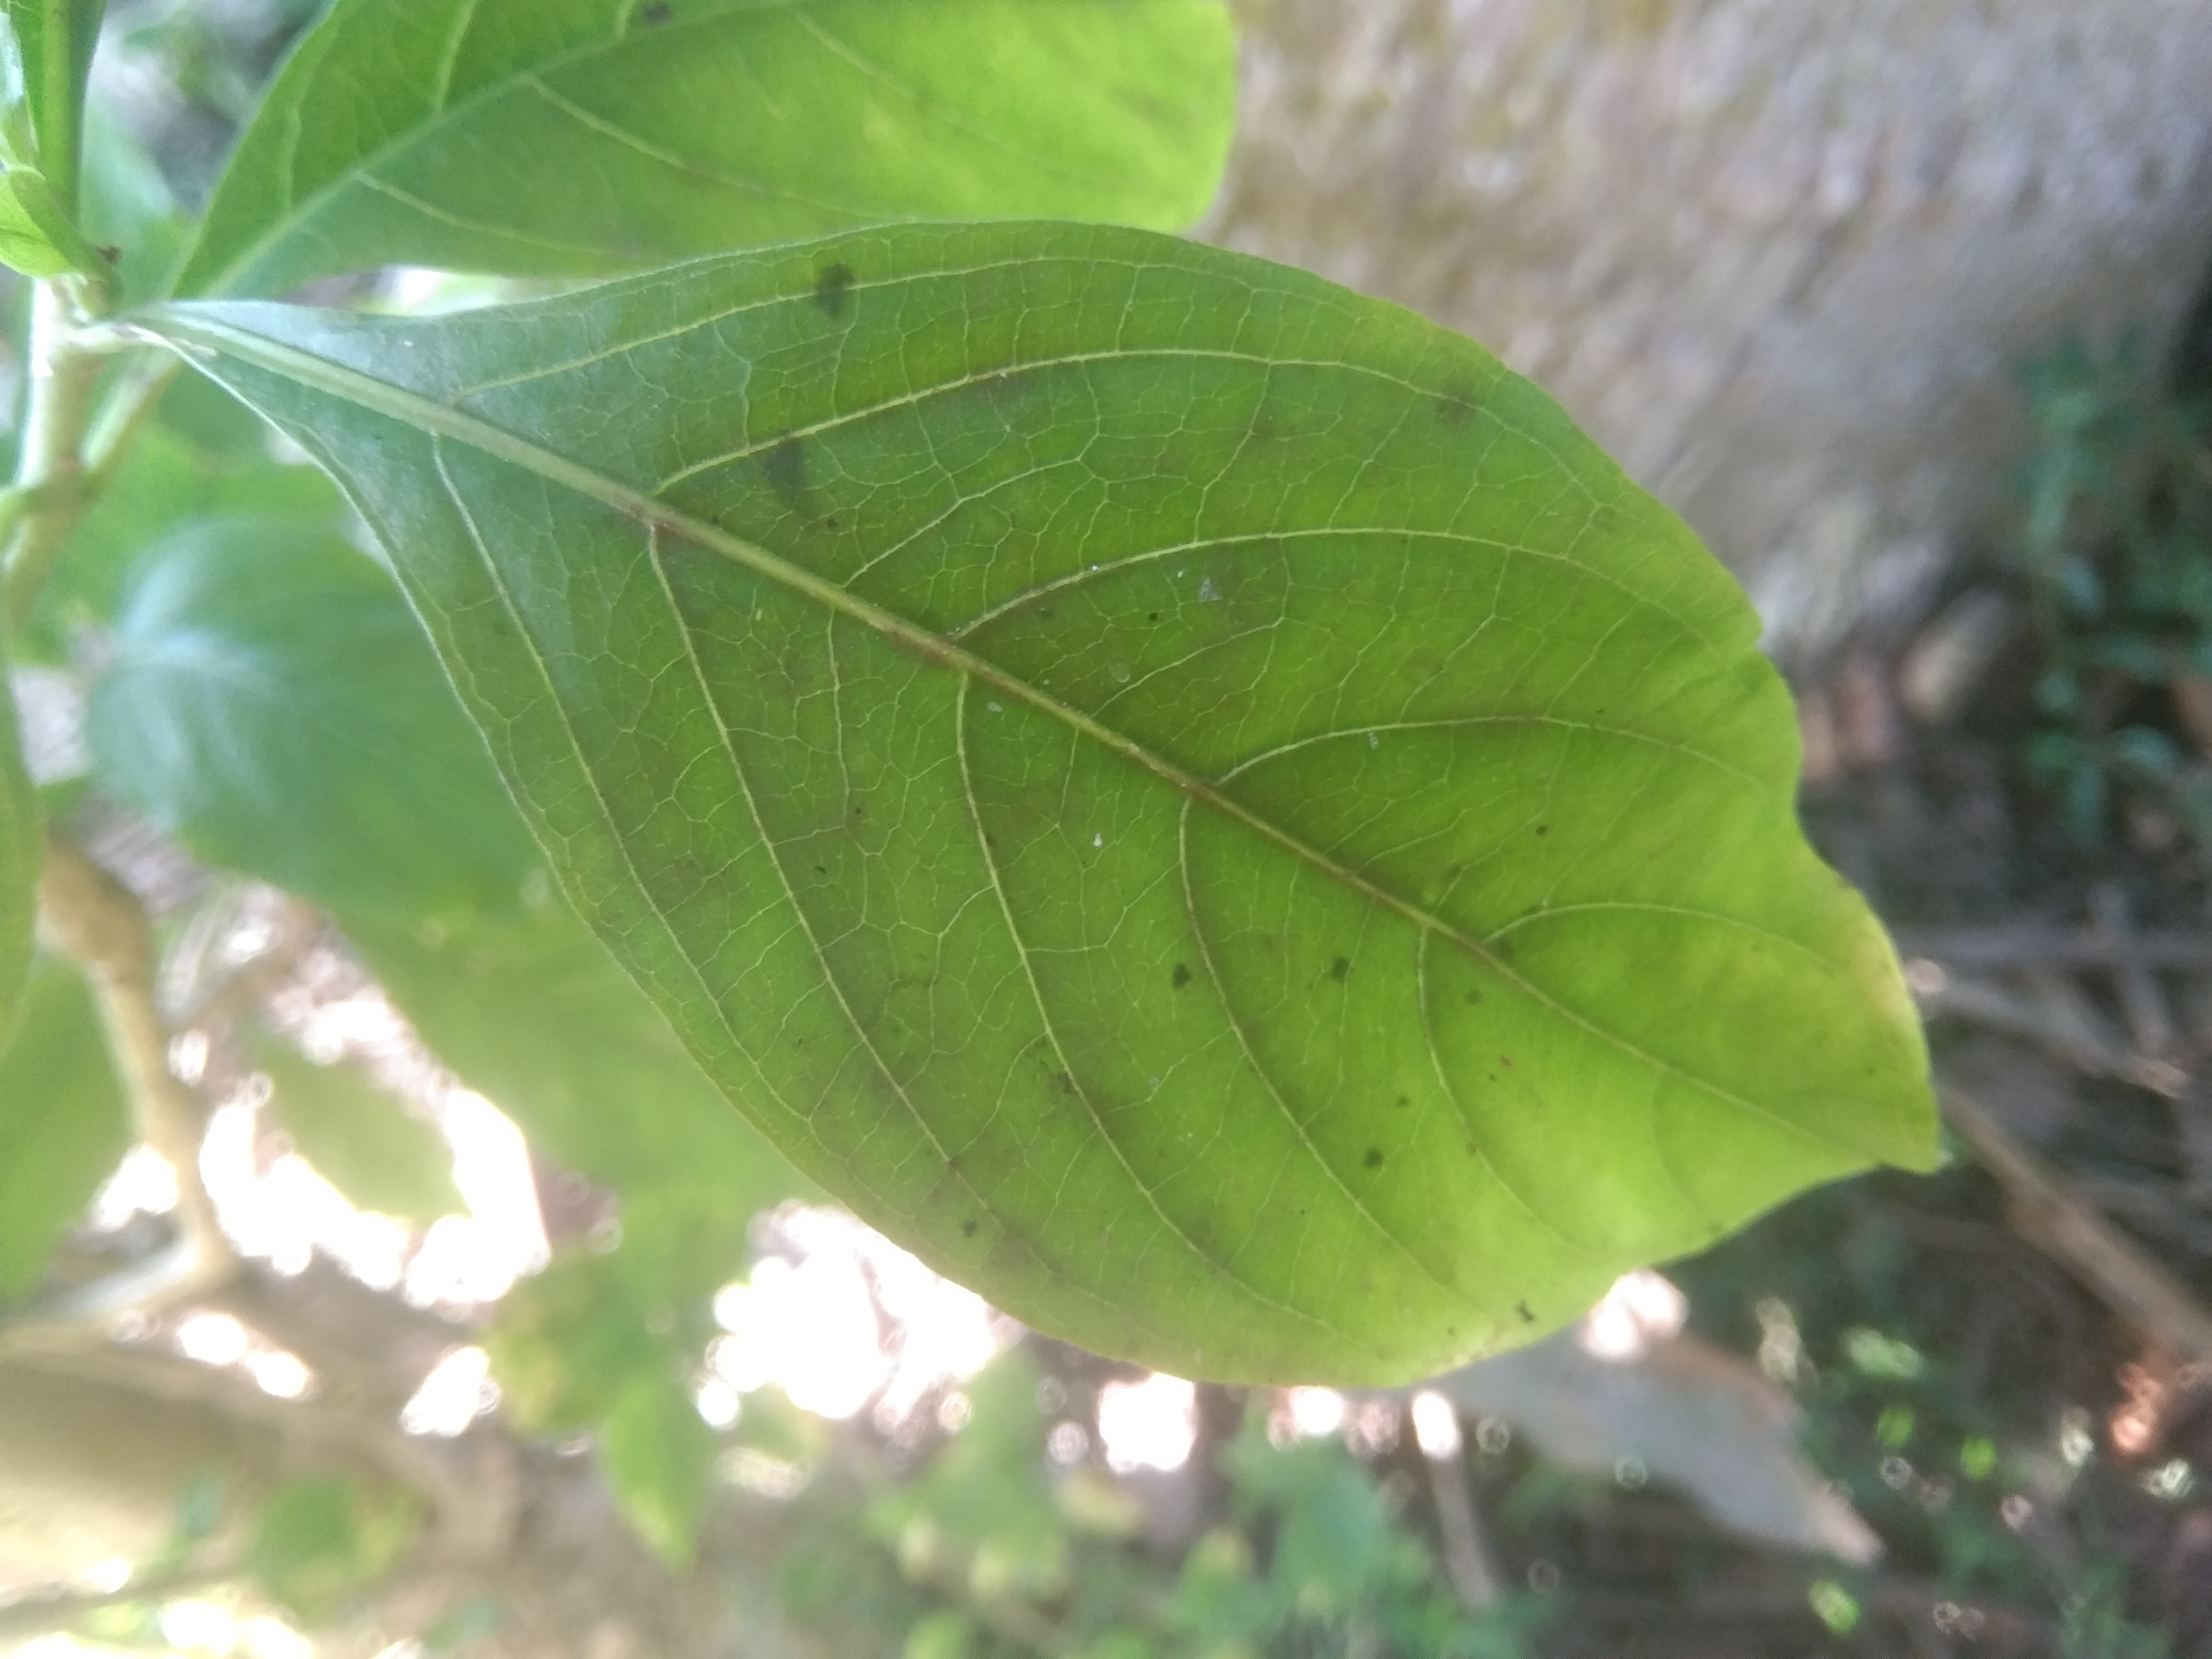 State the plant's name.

vasaka
